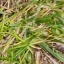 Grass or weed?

grass
